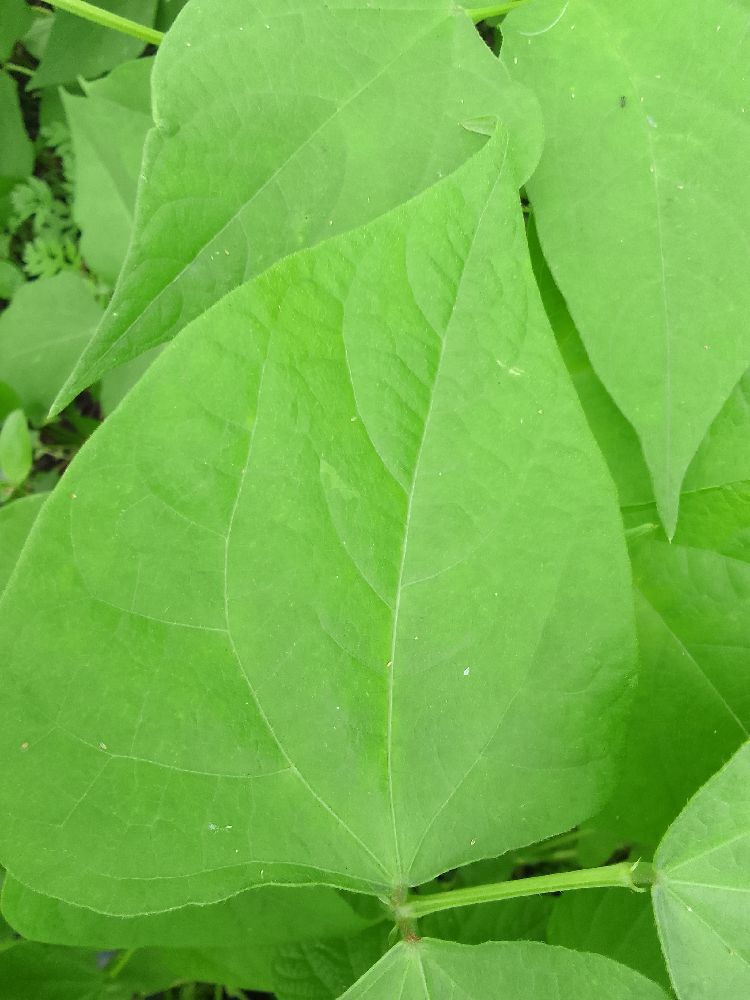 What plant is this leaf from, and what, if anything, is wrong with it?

common bean, healthy
